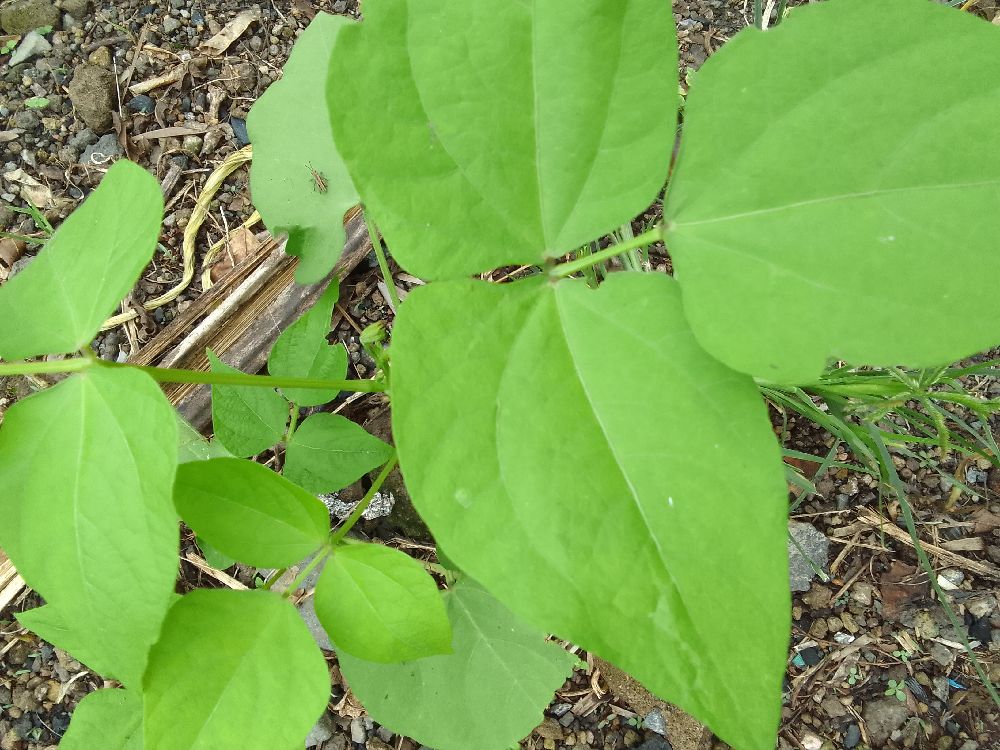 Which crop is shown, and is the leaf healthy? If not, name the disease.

common bean, healthy
